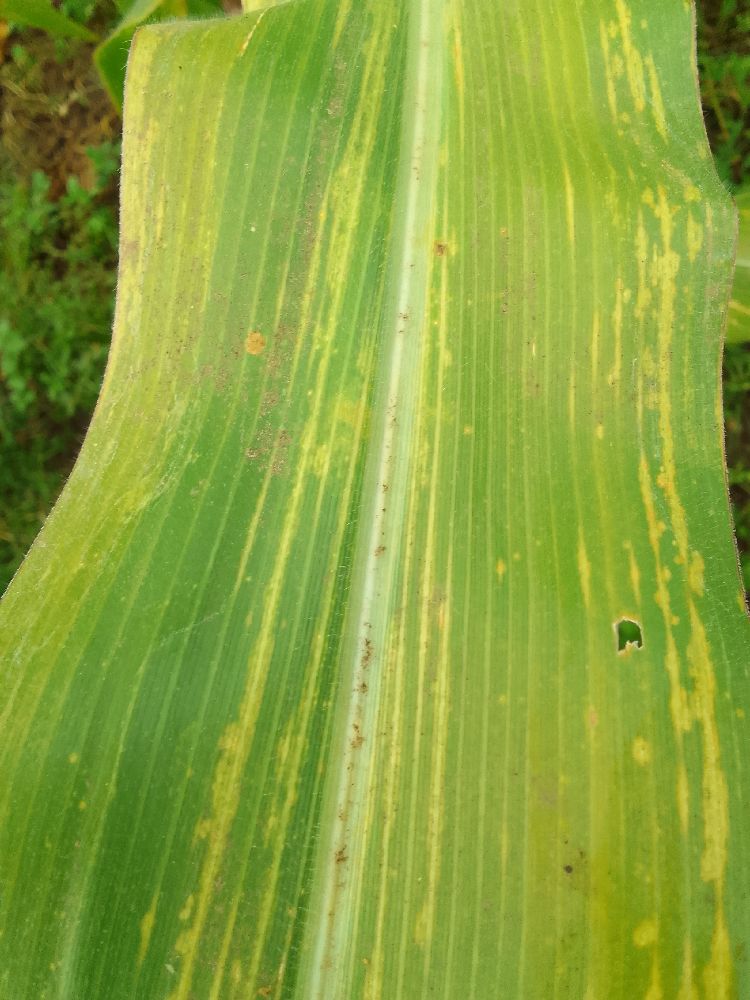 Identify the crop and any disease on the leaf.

maize, maize lethal necrosis
